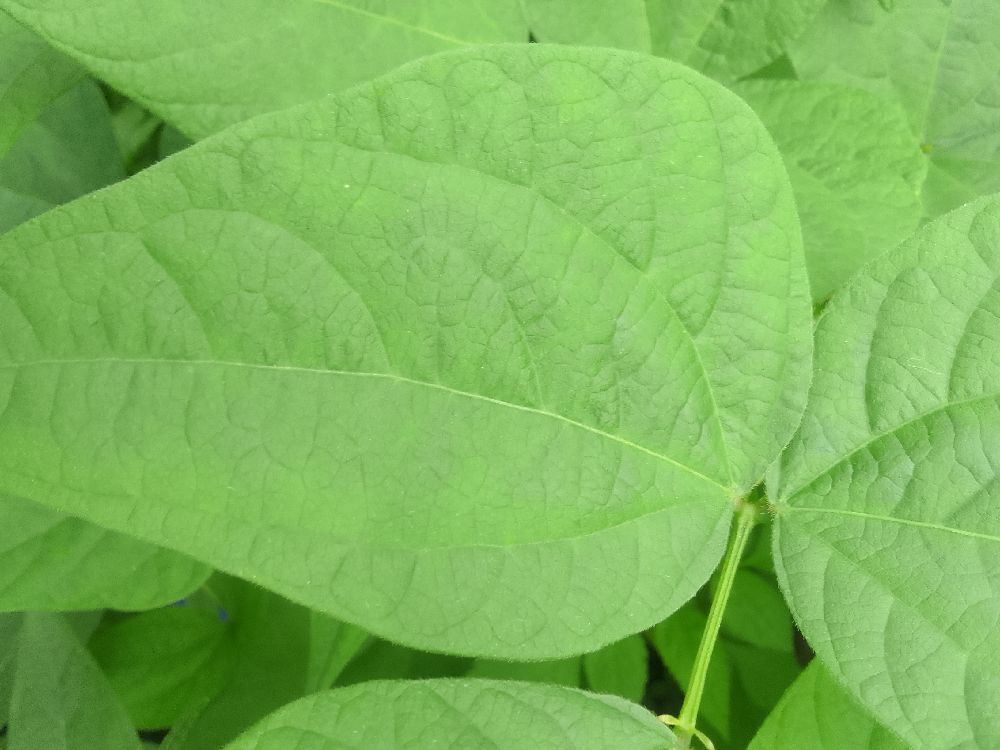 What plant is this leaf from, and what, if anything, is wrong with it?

common bean, healthy
